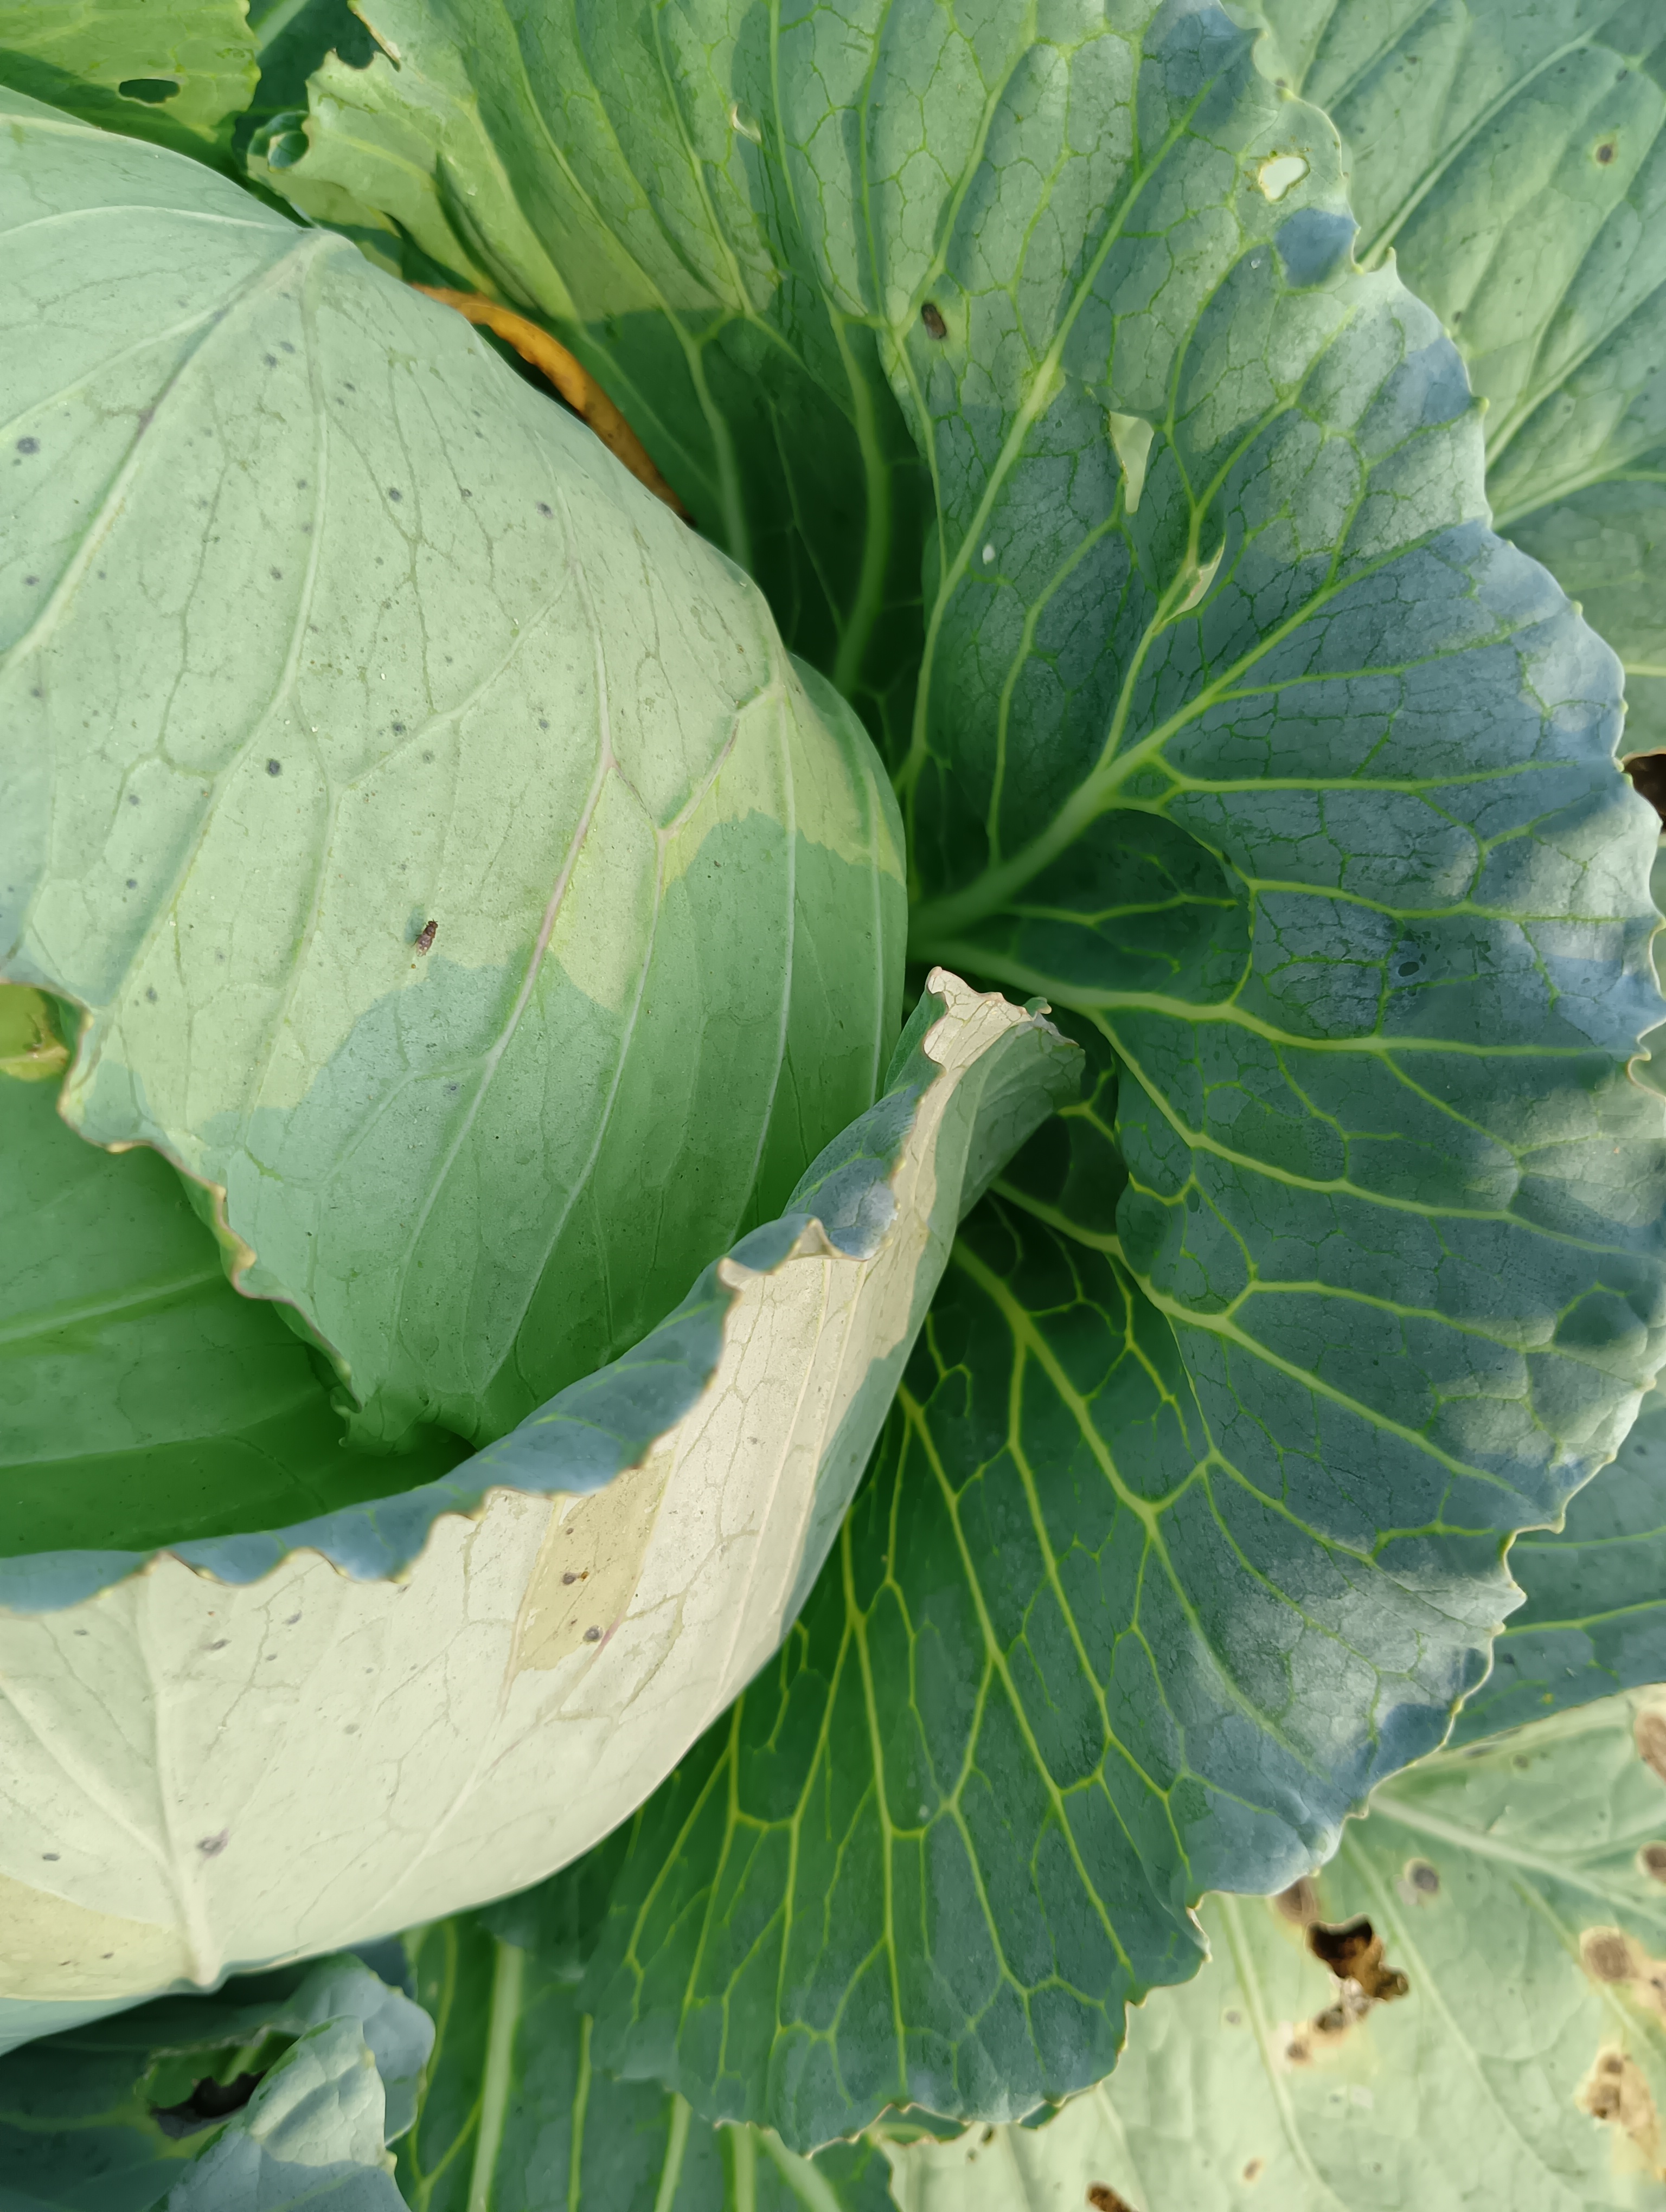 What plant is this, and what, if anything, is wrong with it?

cabbage, healthy
